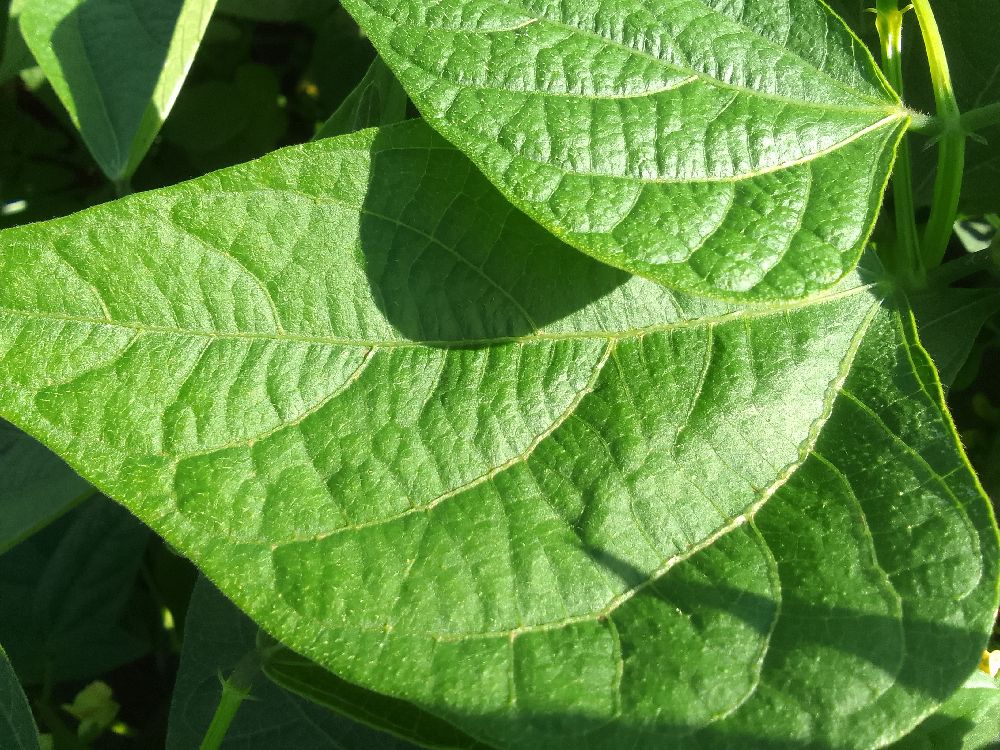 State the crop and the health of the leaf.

common bean, healthy
